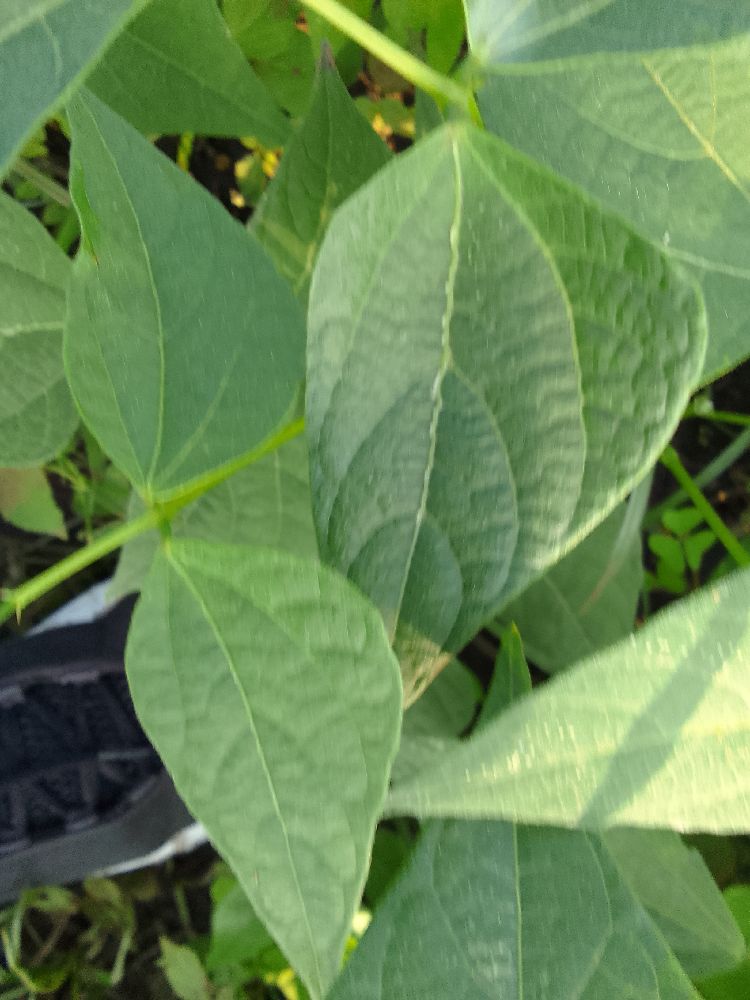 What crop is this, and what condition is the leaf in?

common bean, healthy
